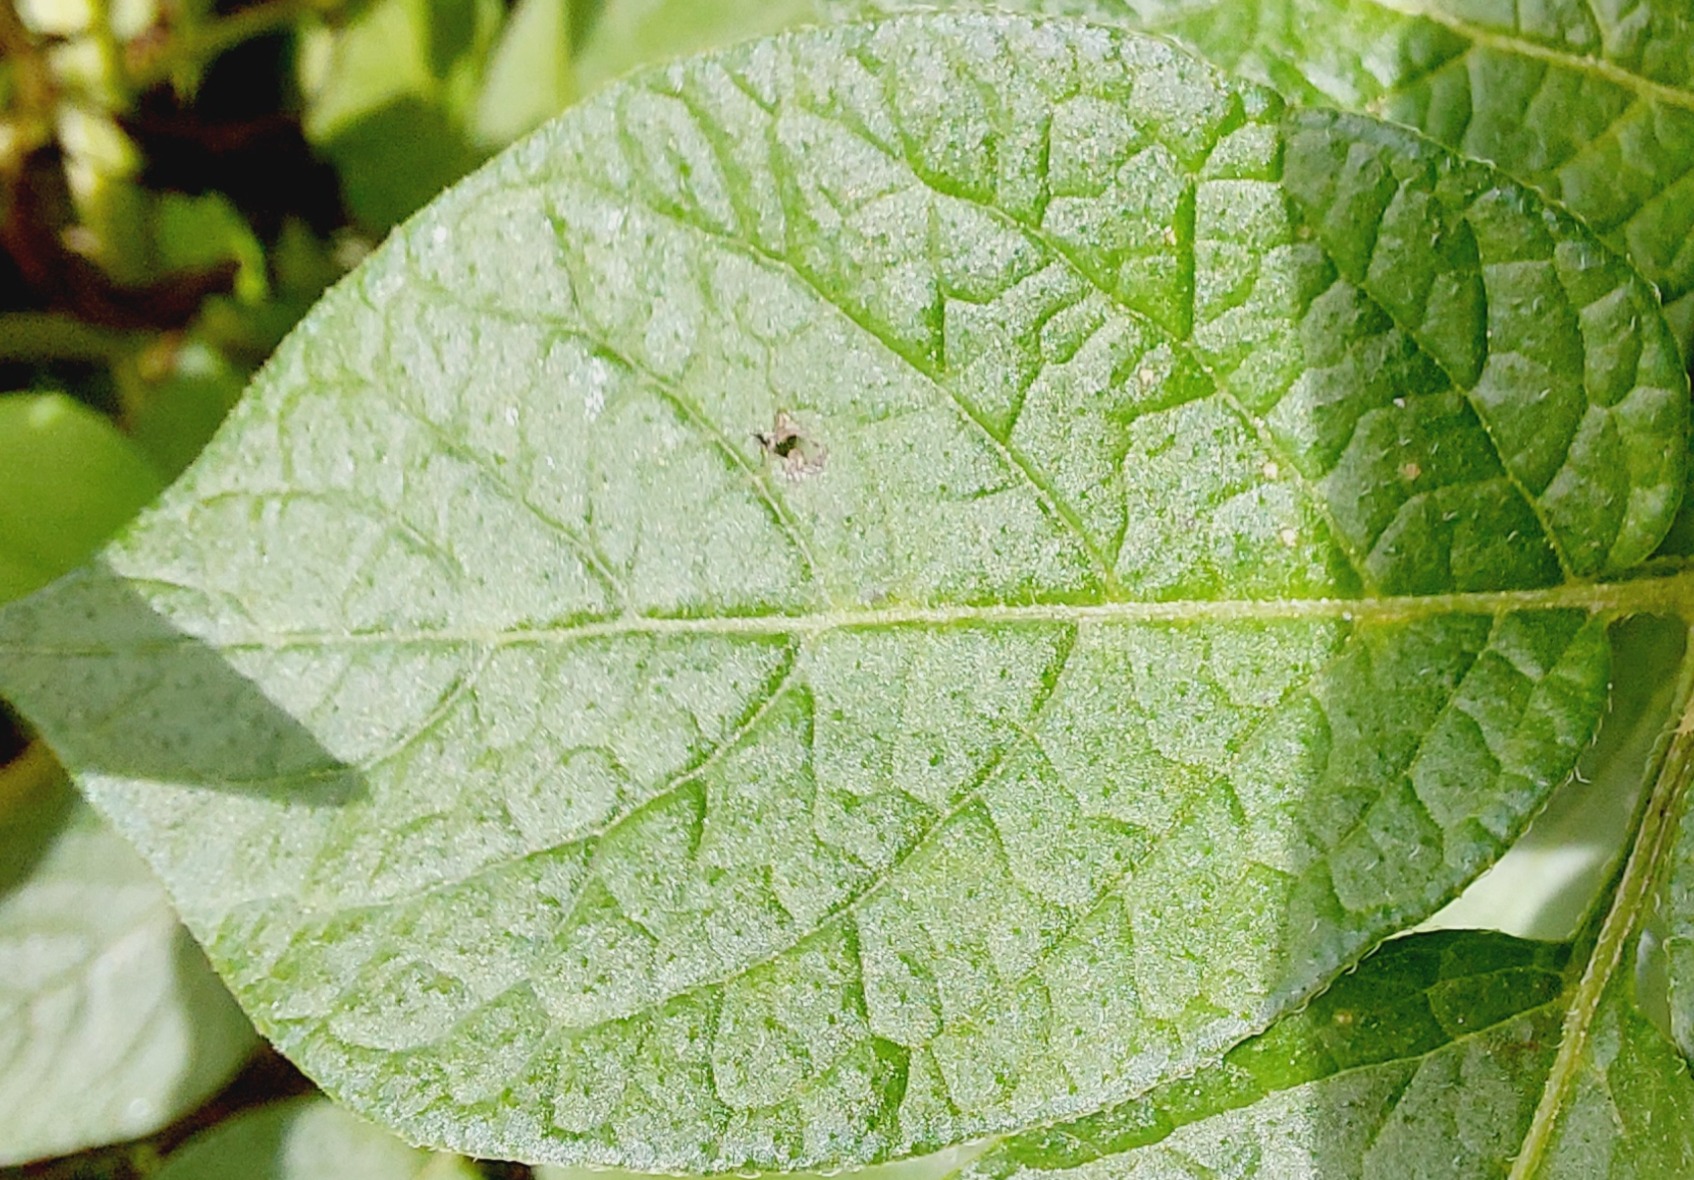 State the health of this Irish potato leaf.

healthy
